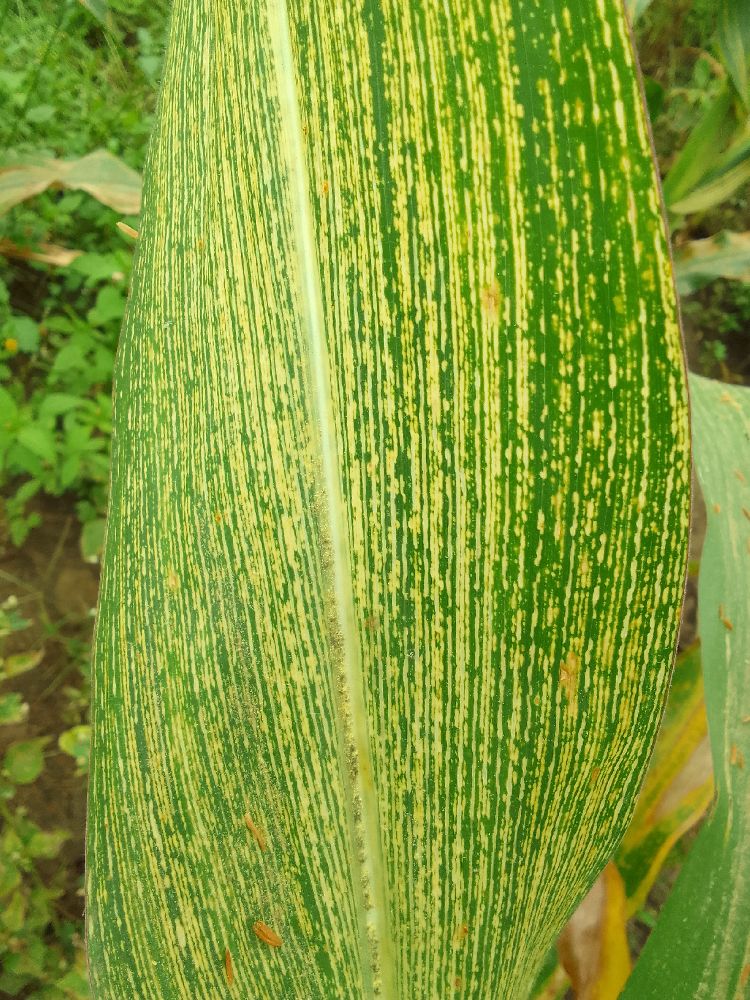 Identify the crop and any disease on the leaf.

maize, maize streak virus
